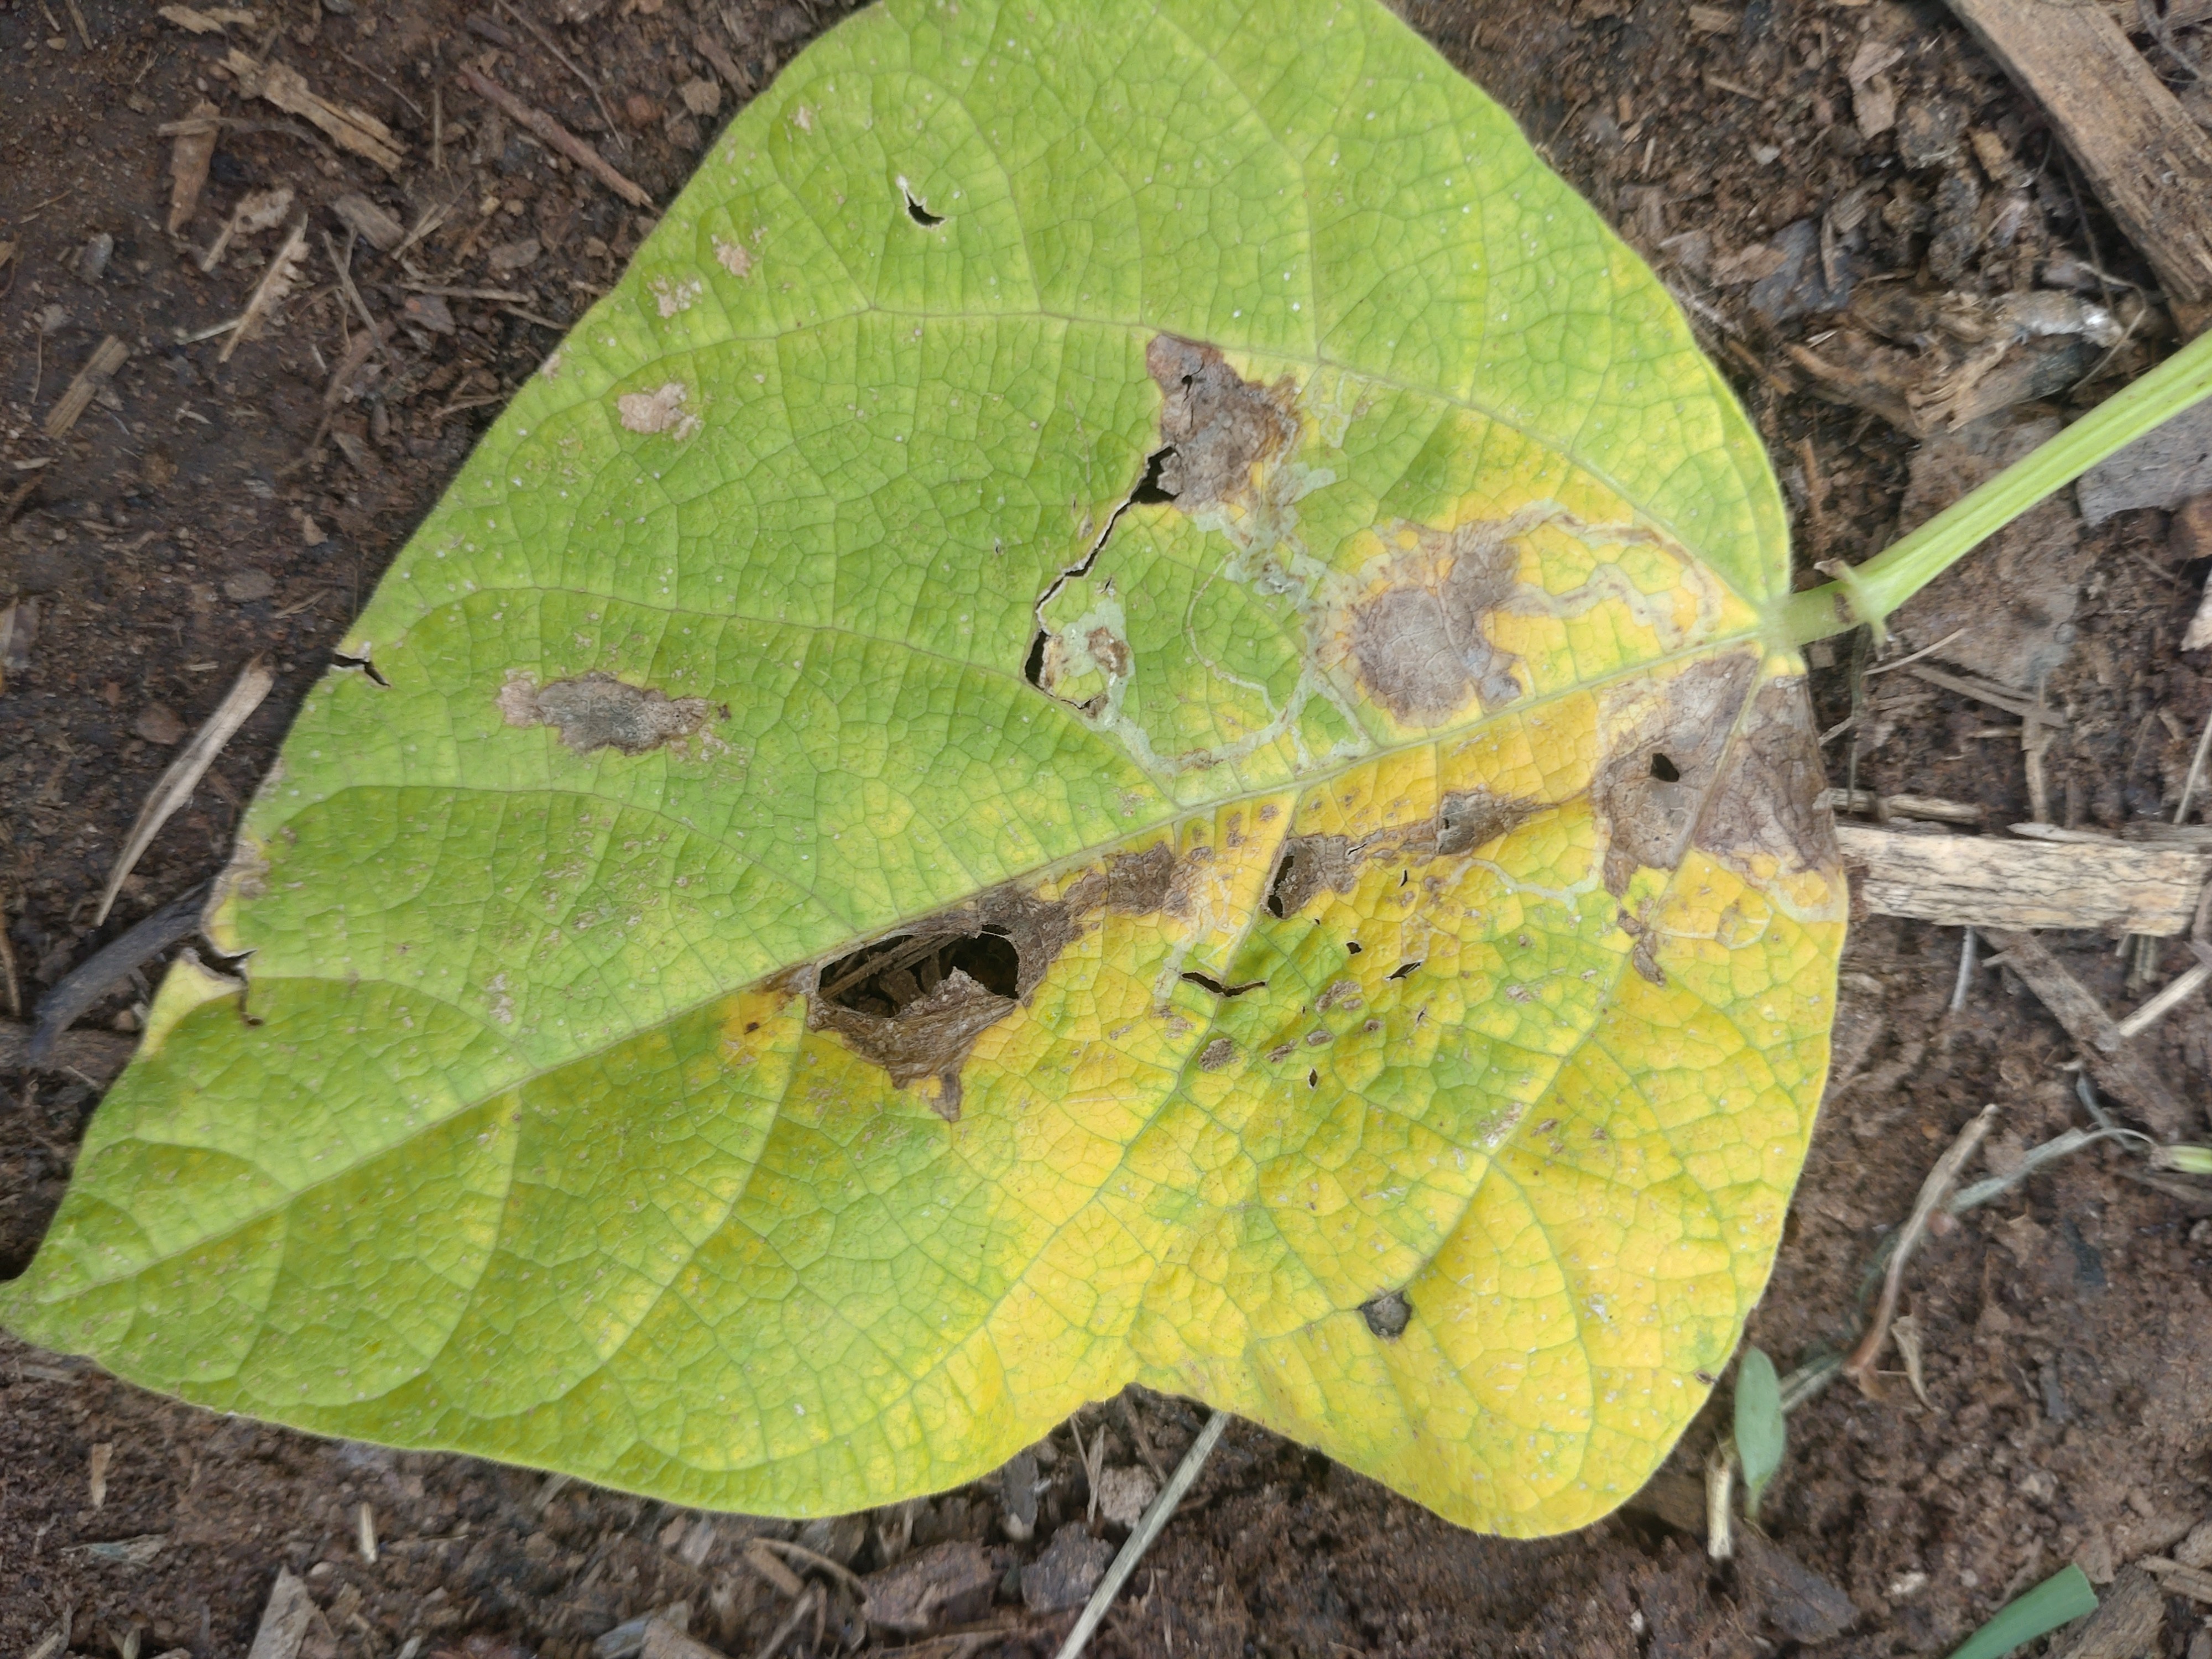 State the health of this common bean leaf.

anthracnose
